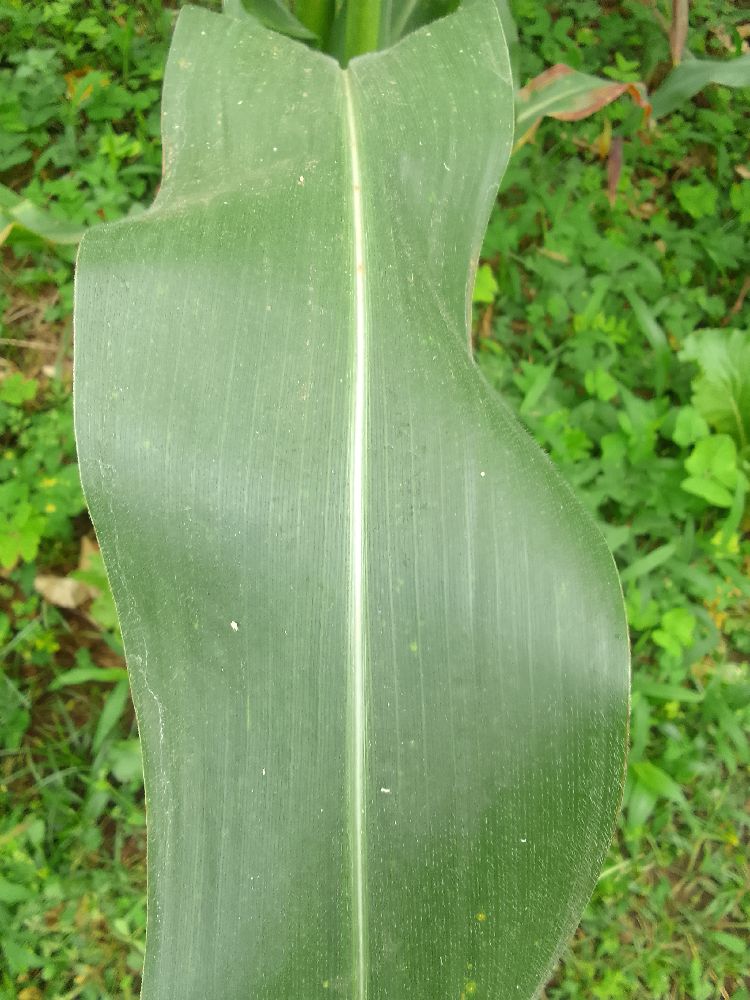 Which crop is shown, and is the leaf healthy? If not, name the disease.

maize, healthy
